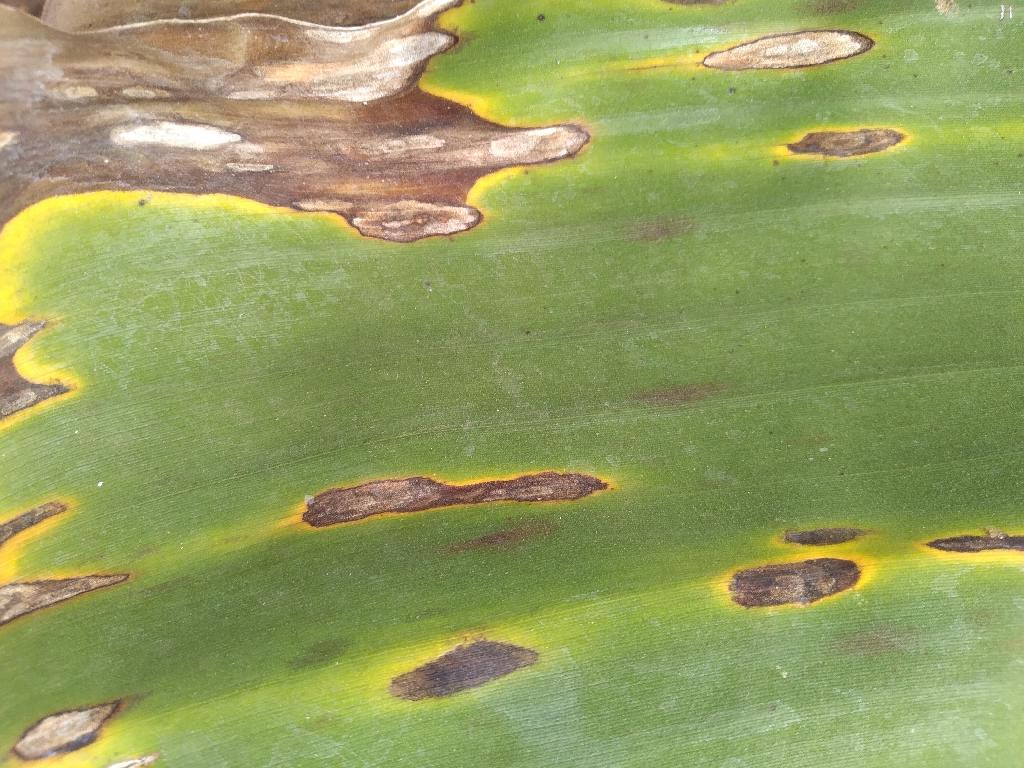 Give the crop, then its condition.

banana, black sigatoka
